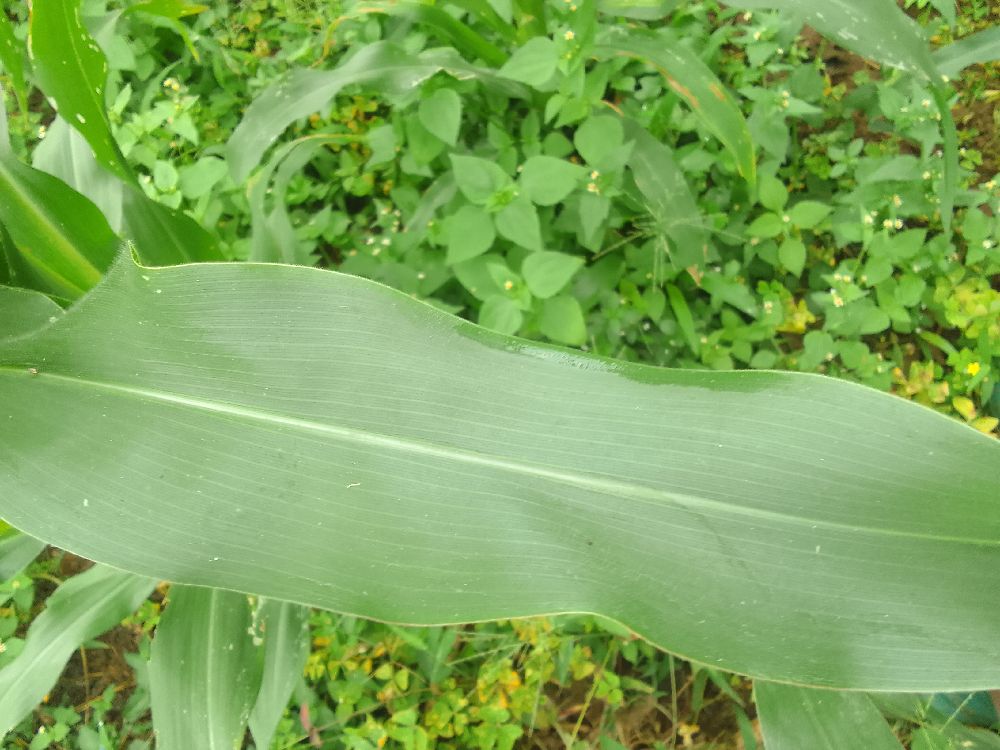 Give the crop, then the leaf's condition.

maize, healthy
